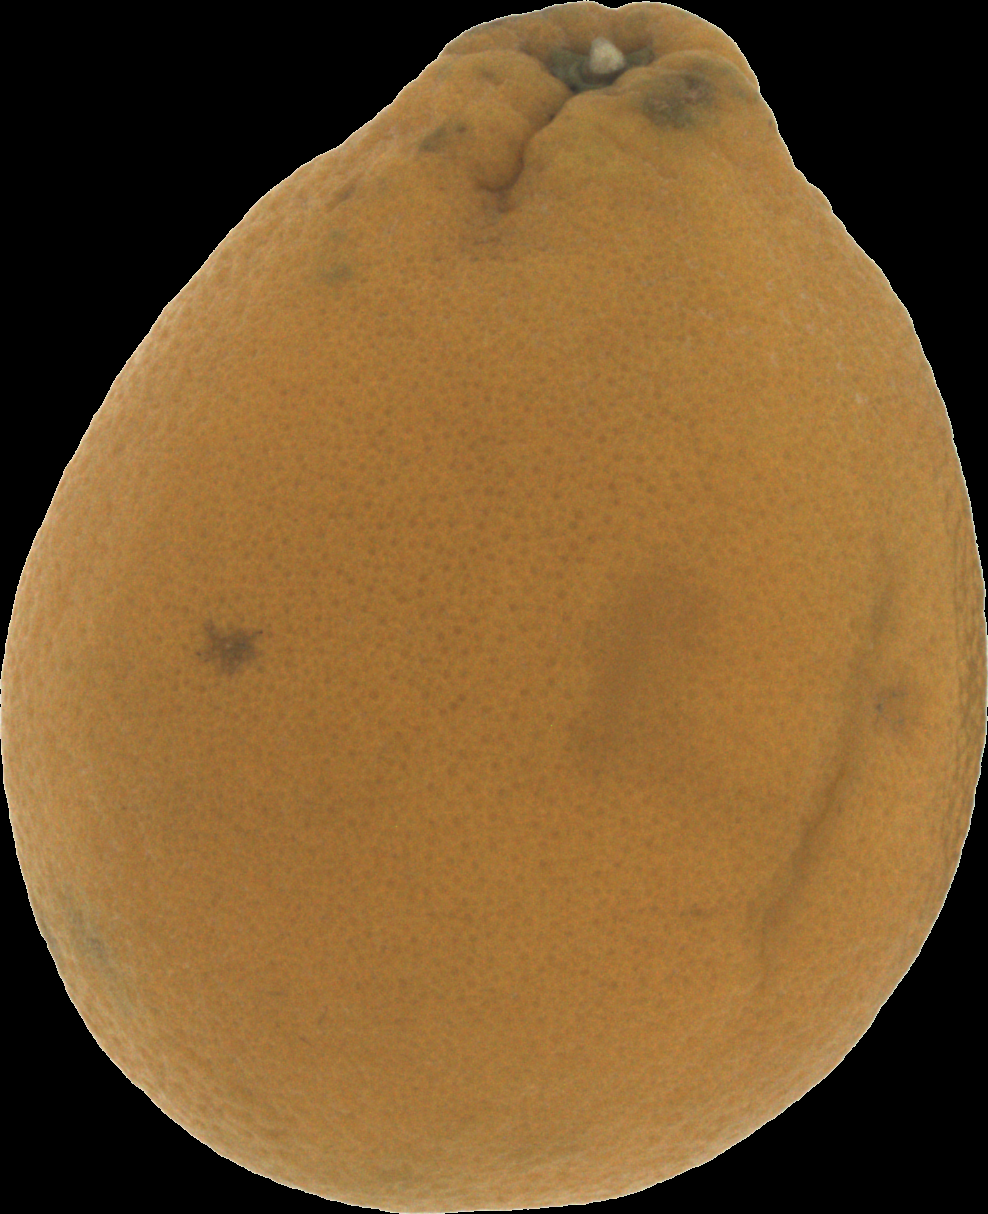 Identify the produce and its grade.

orange, bad
